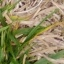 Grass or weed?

grass
